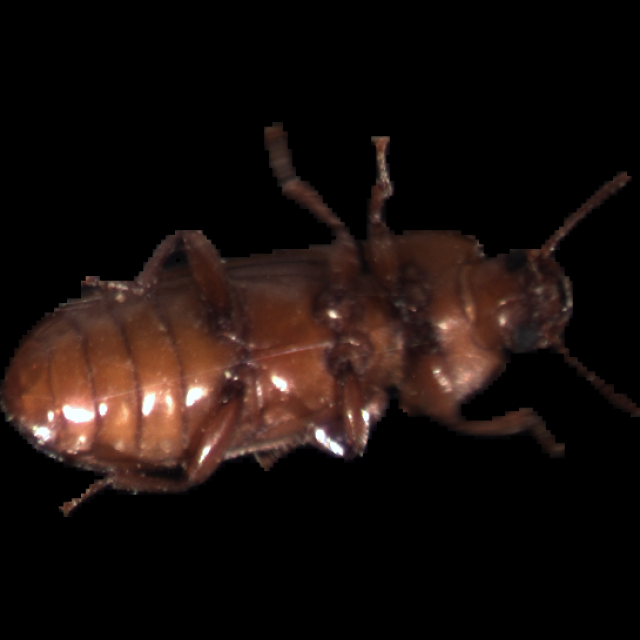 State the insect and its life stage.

mealworm beetle
